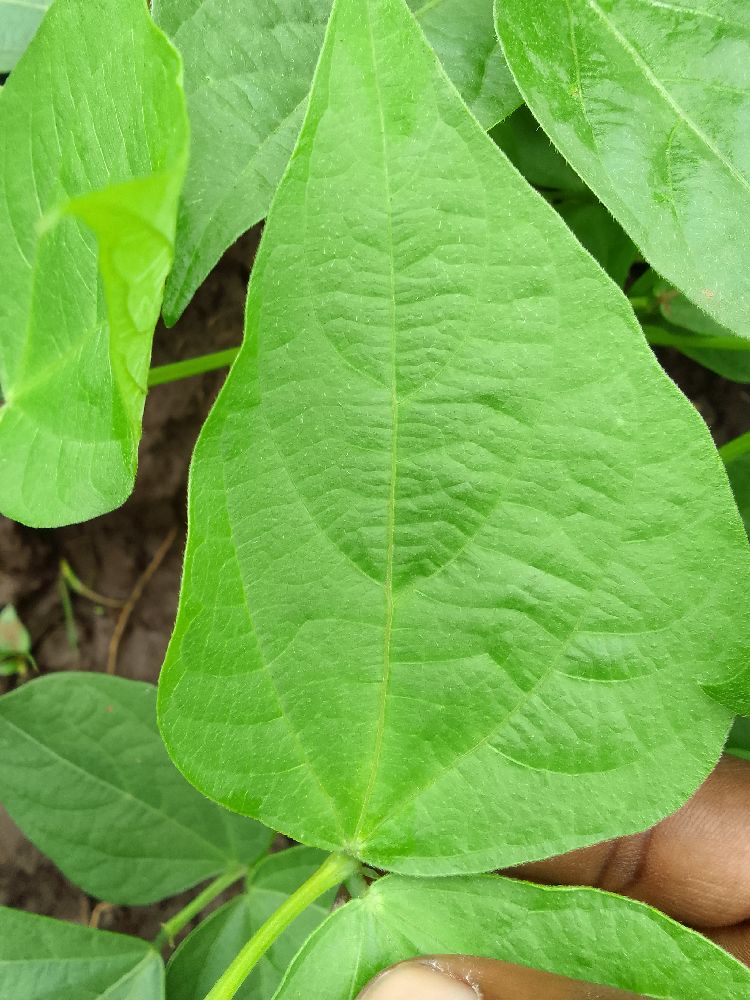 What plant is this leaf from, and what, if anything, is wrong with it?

common bean, healthy
